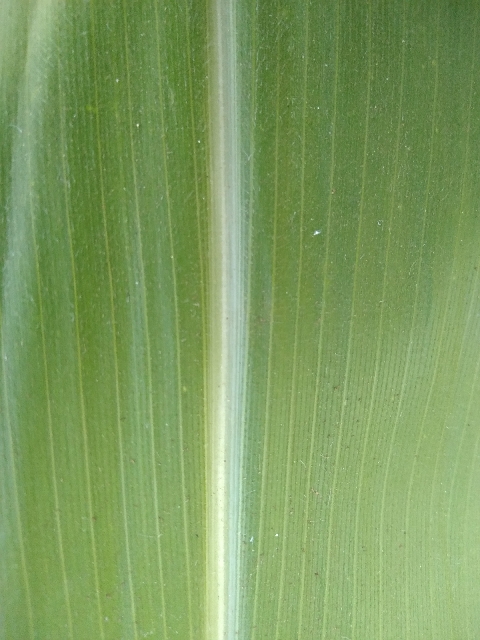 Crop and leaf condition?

maize, healthy
